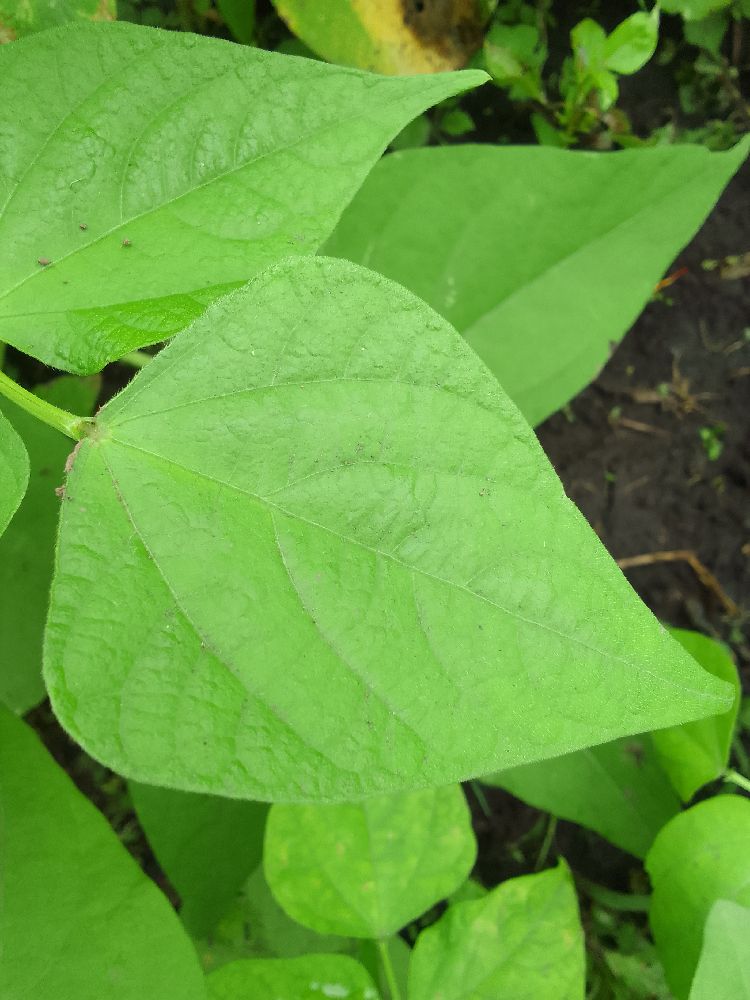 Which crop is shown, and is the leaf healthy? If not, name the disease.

common bean, healthy
